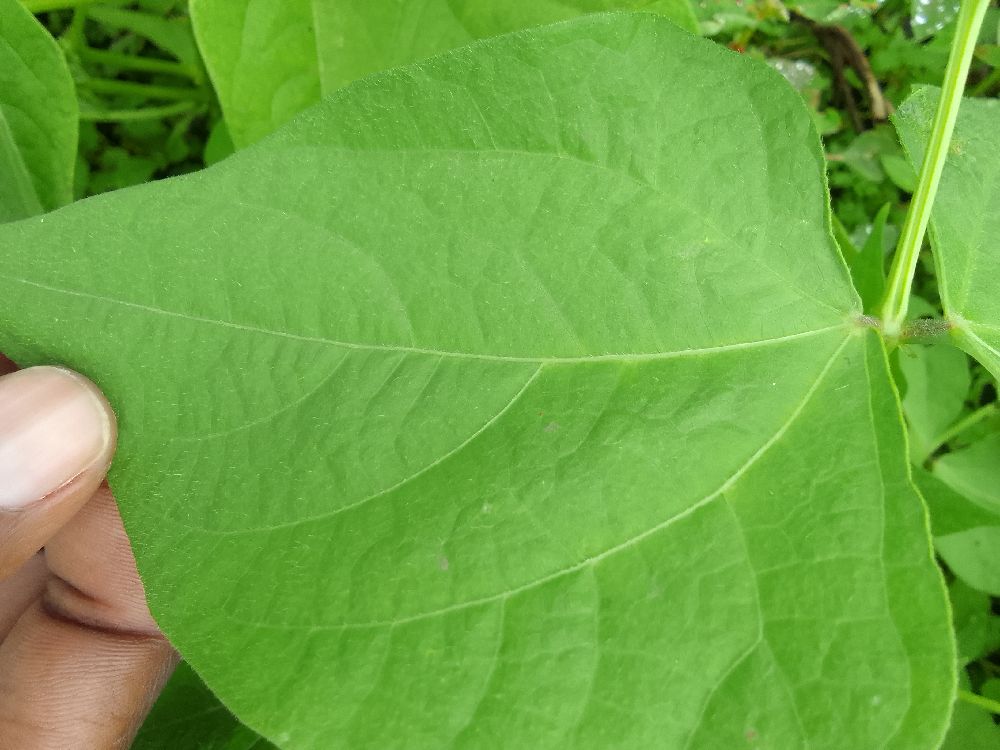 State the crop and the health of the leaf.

common bean, healthy
